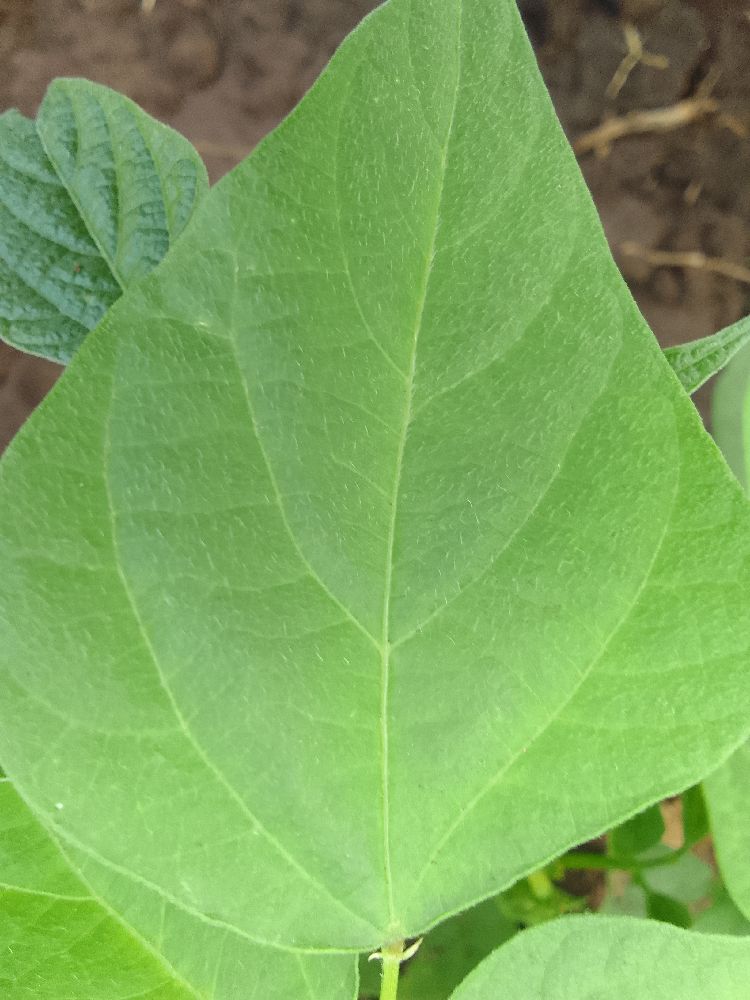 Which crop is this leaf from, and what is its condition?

common bean, healthy
